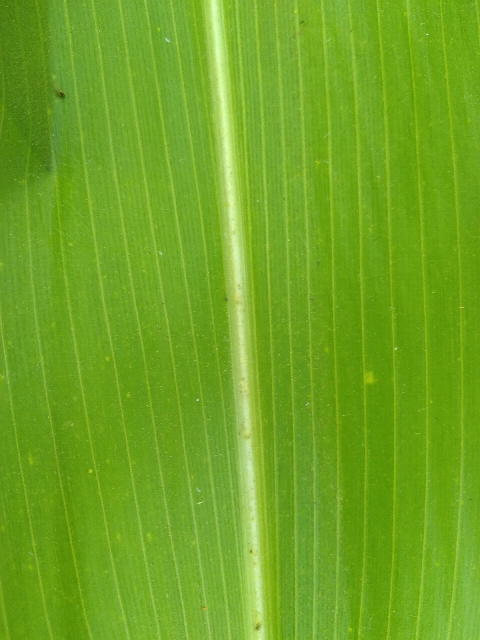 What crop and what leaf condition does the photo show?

maize, healthy
